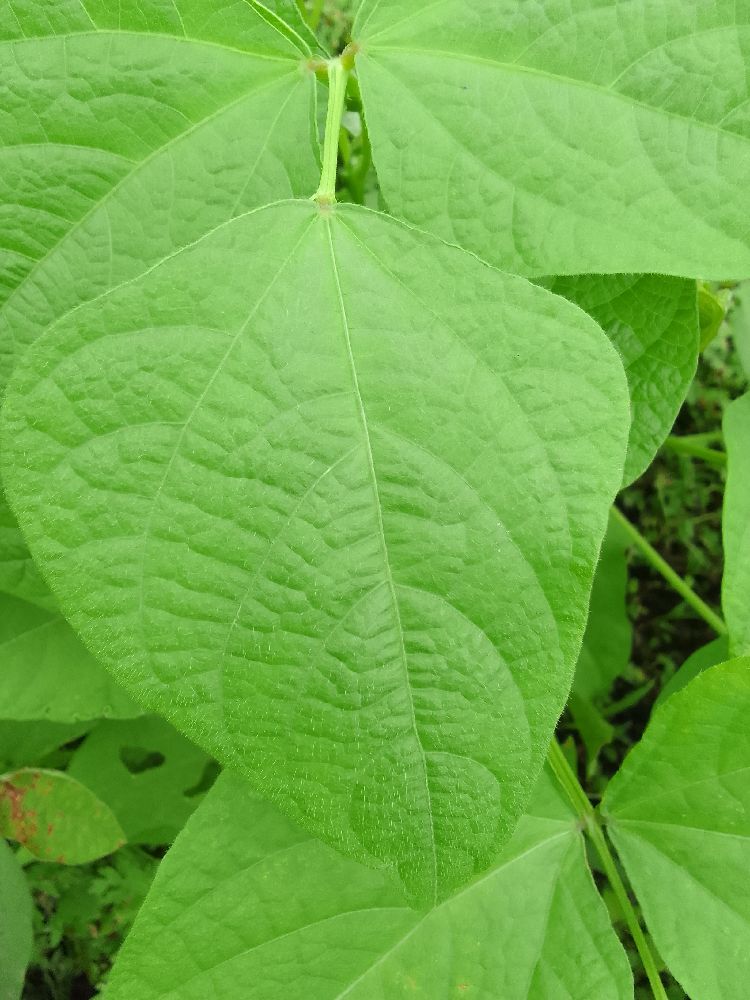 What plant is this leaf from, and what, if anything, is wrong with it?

common bean, healthy
